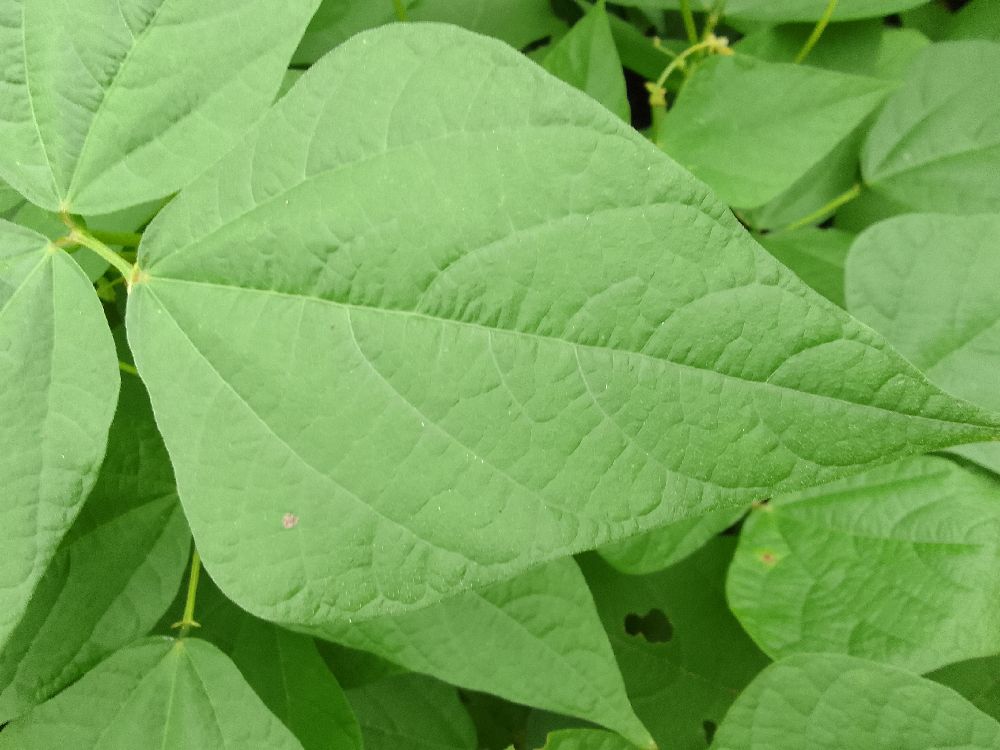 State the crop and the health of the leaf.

common bean, healthy
